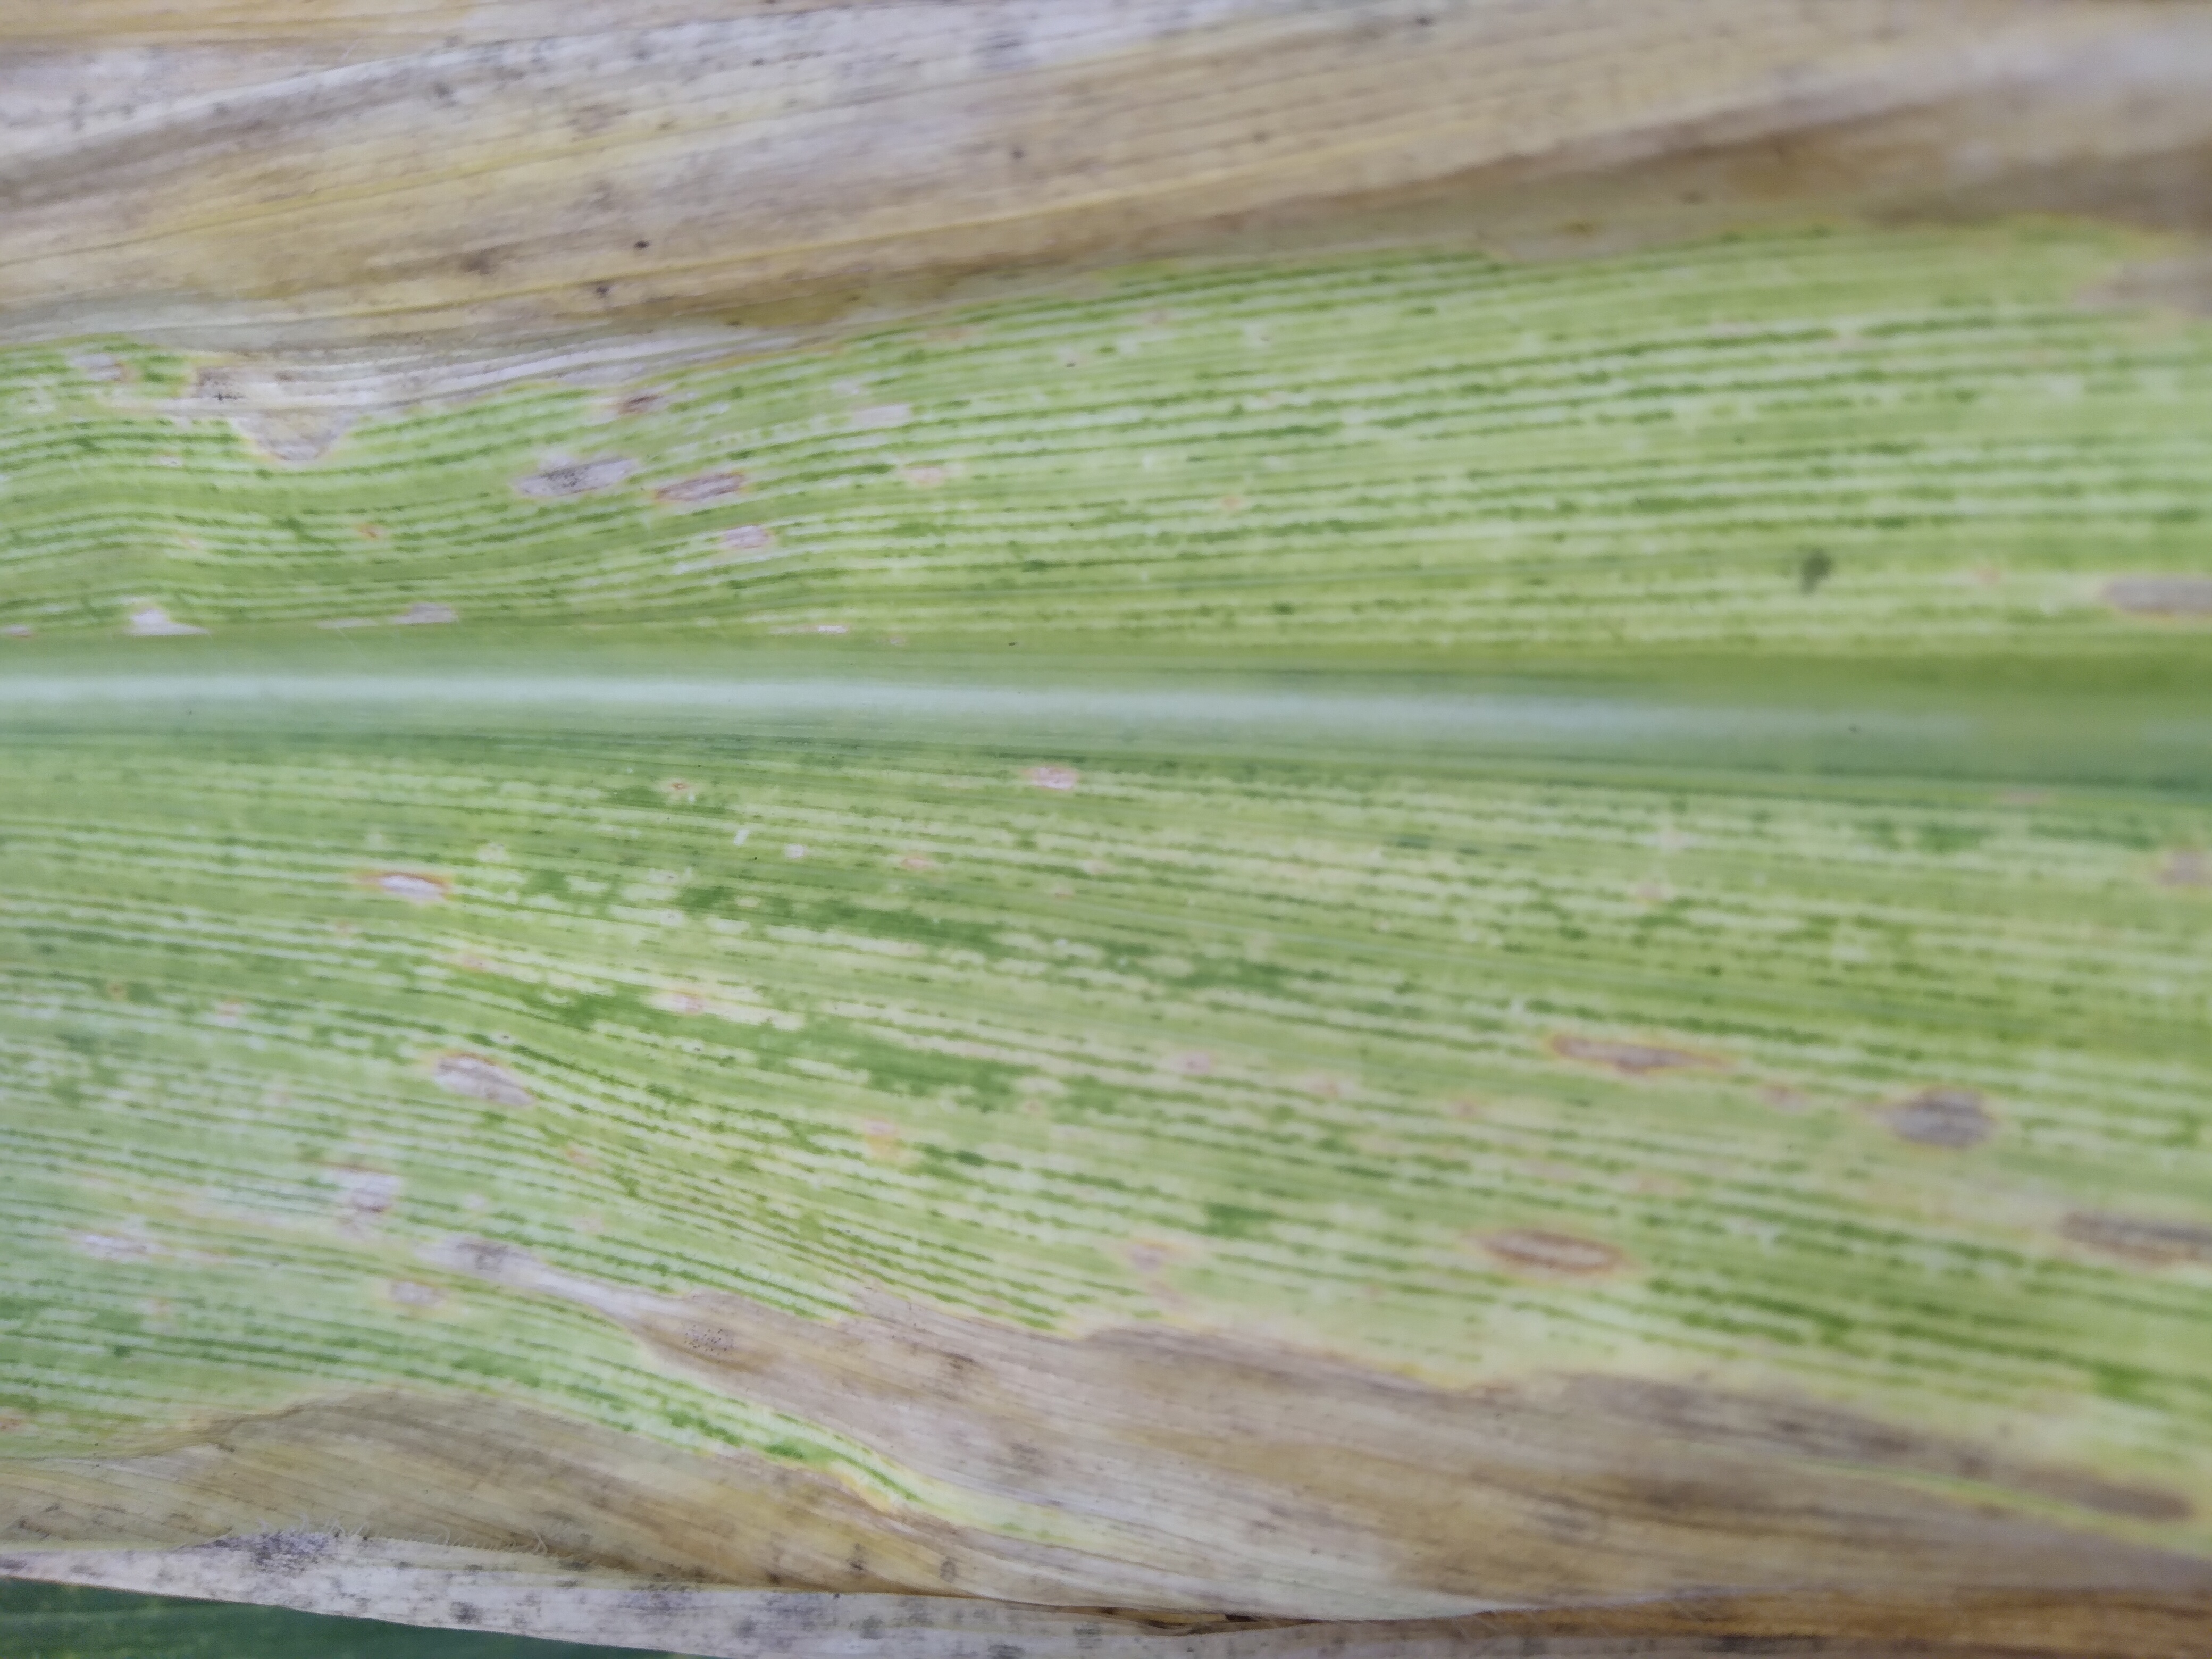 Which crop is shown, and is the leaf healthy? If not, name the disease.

maize, maize streak virus
